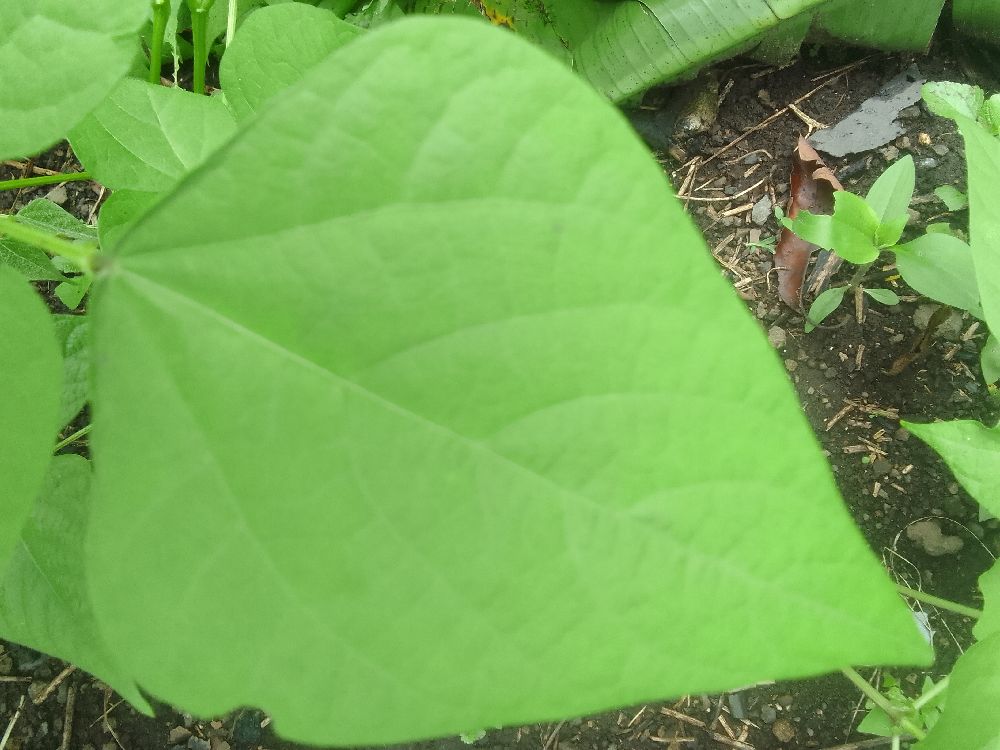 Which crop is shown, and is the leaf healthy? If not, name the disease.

common bean, healthy
